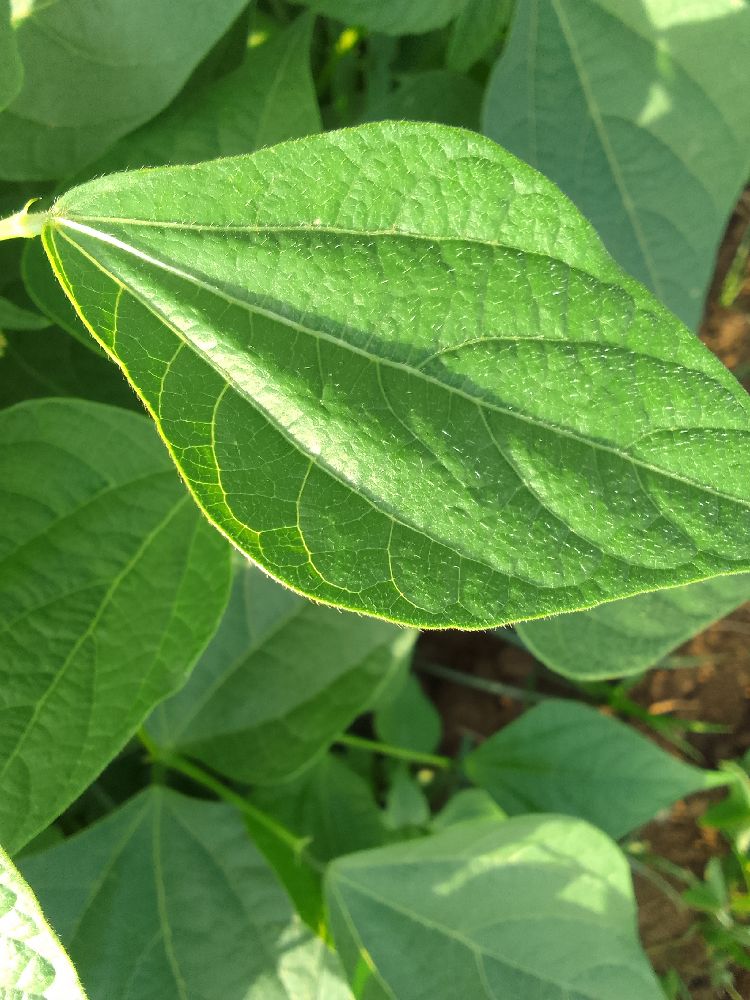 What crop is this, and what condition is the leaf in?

common bean, healthy
